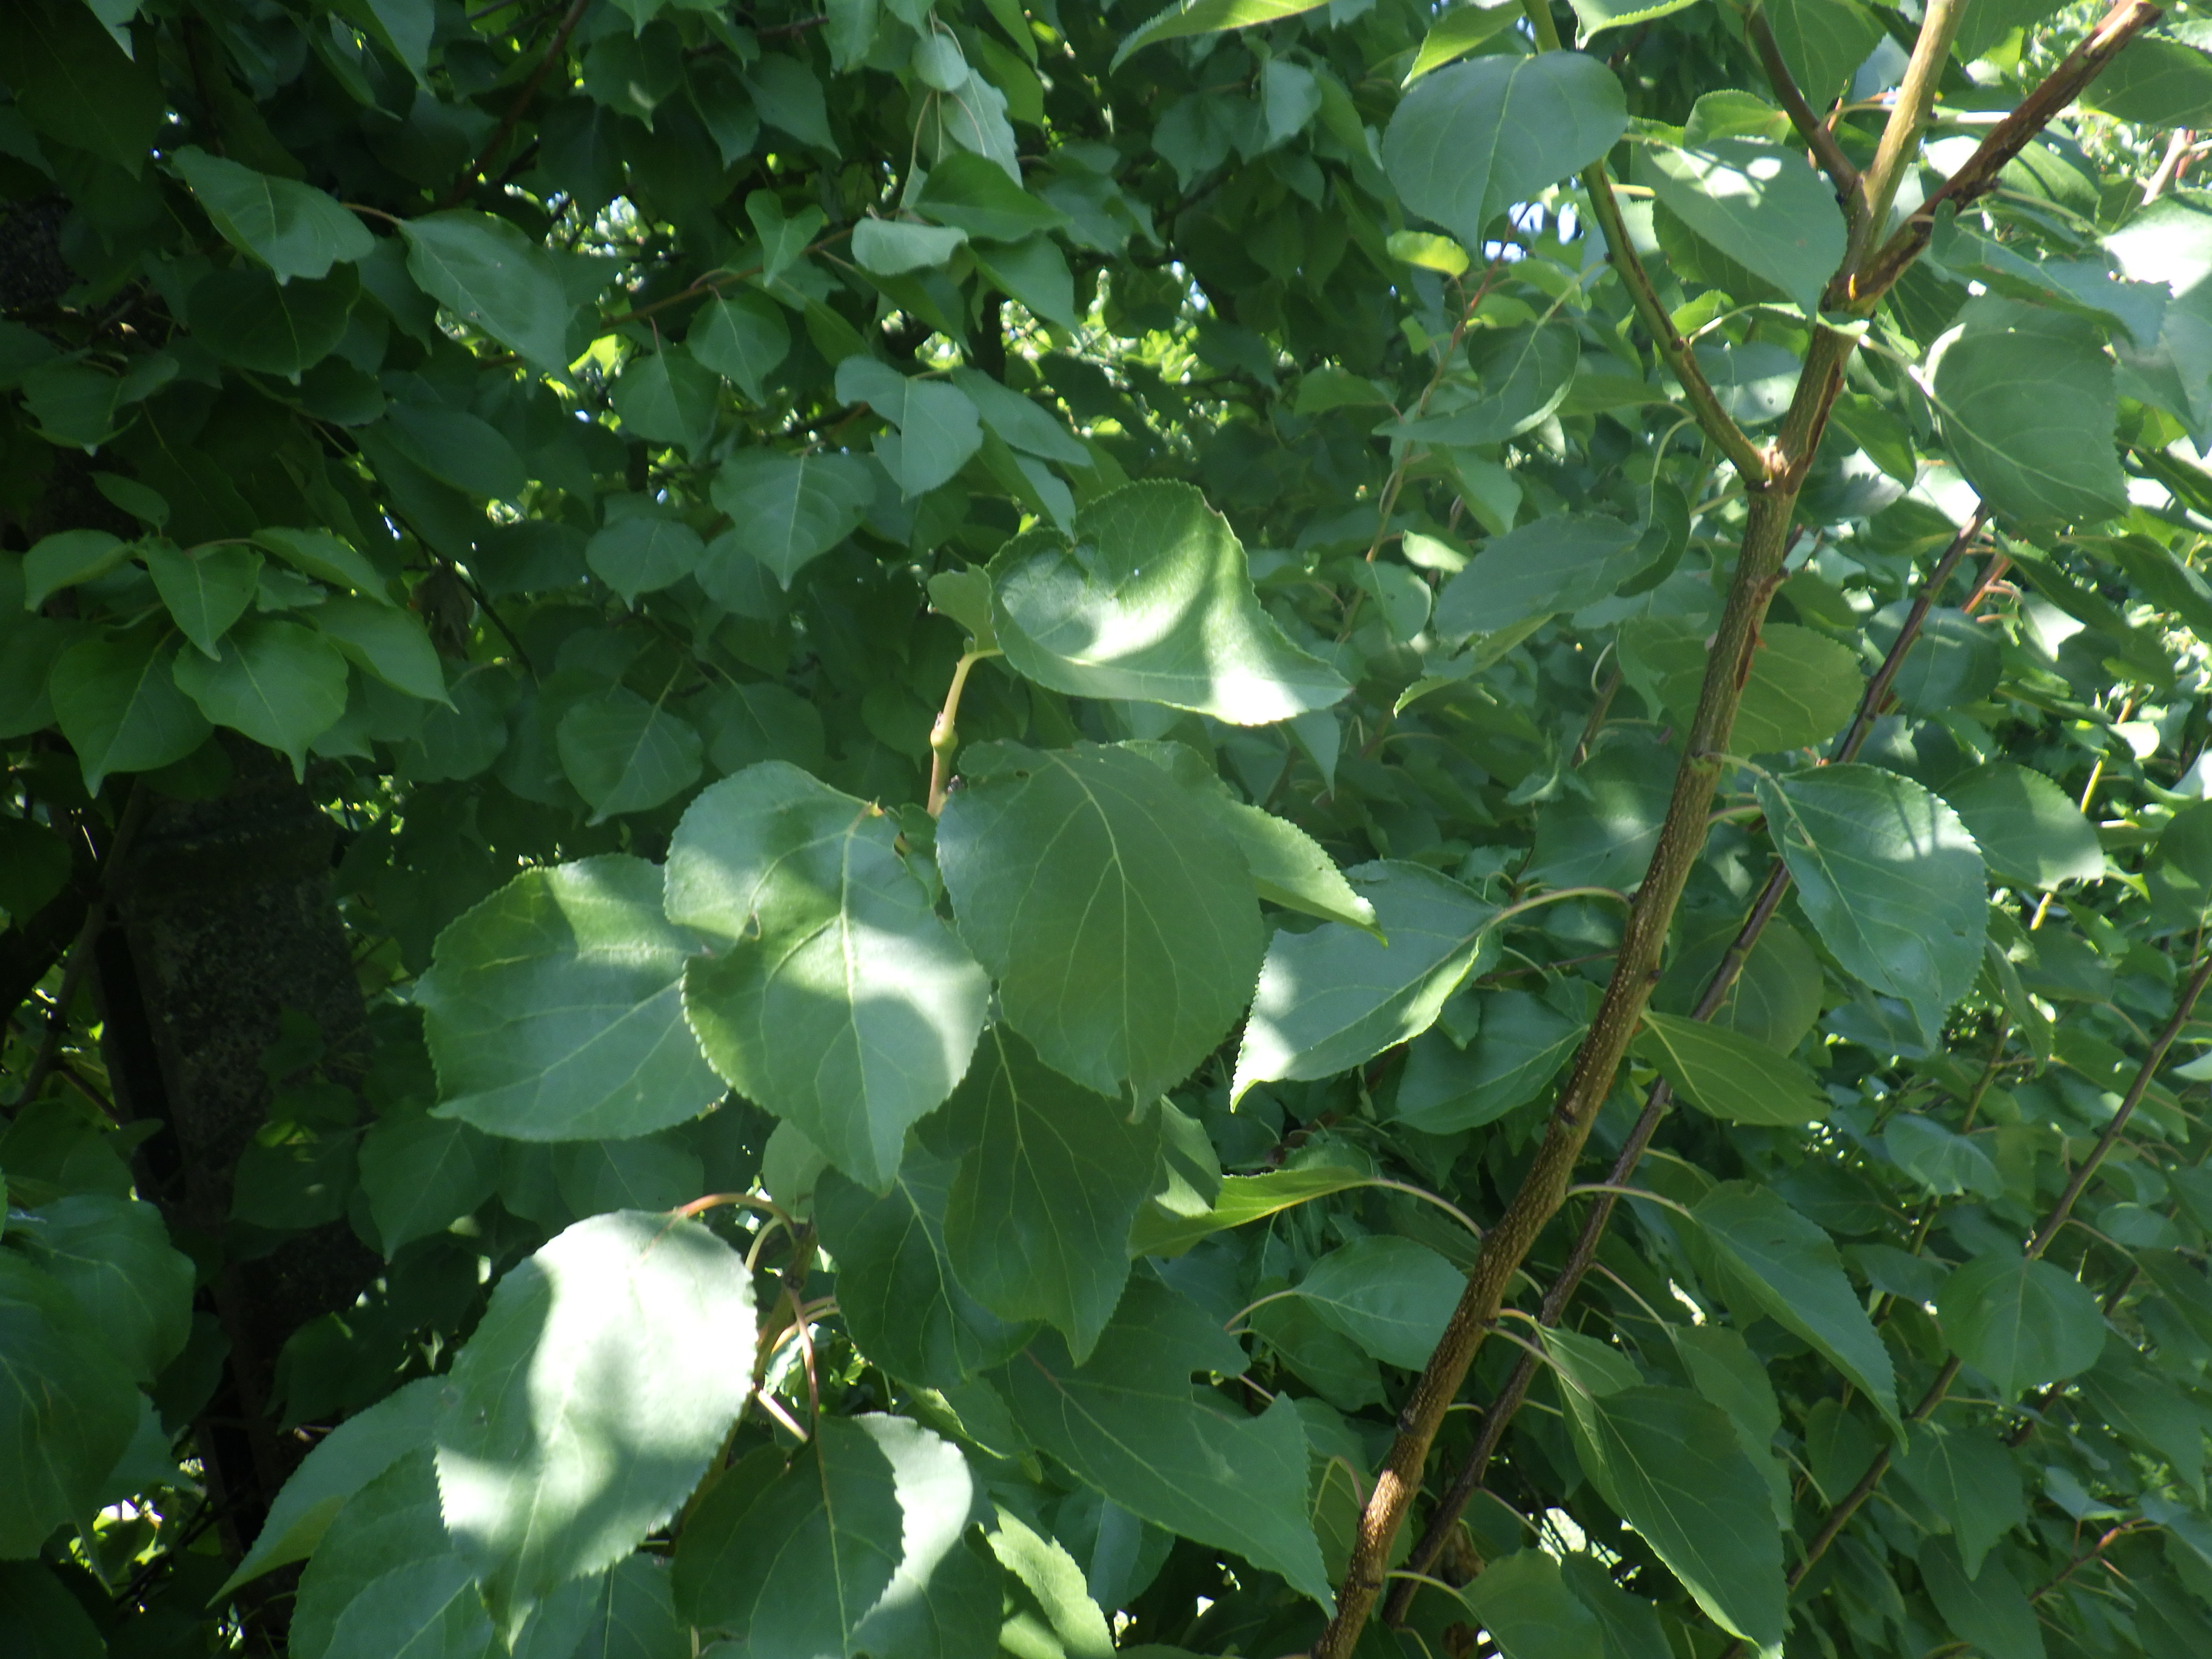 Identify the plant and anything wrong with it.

apricot, shot hole disease
